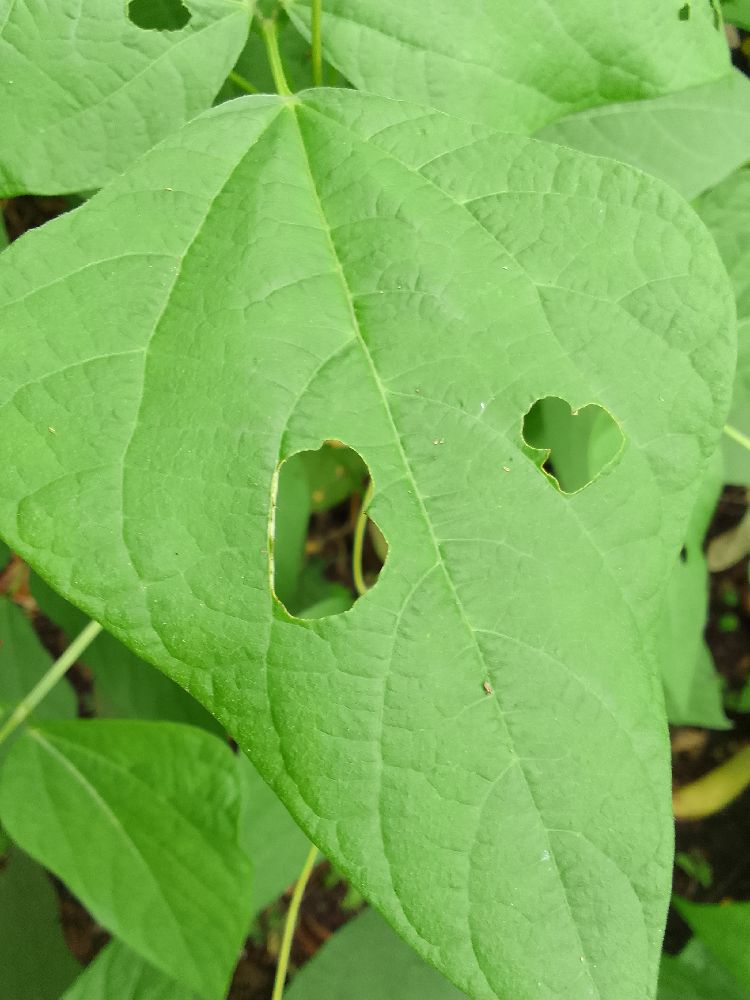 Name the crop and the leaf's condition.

common bean, healthy
